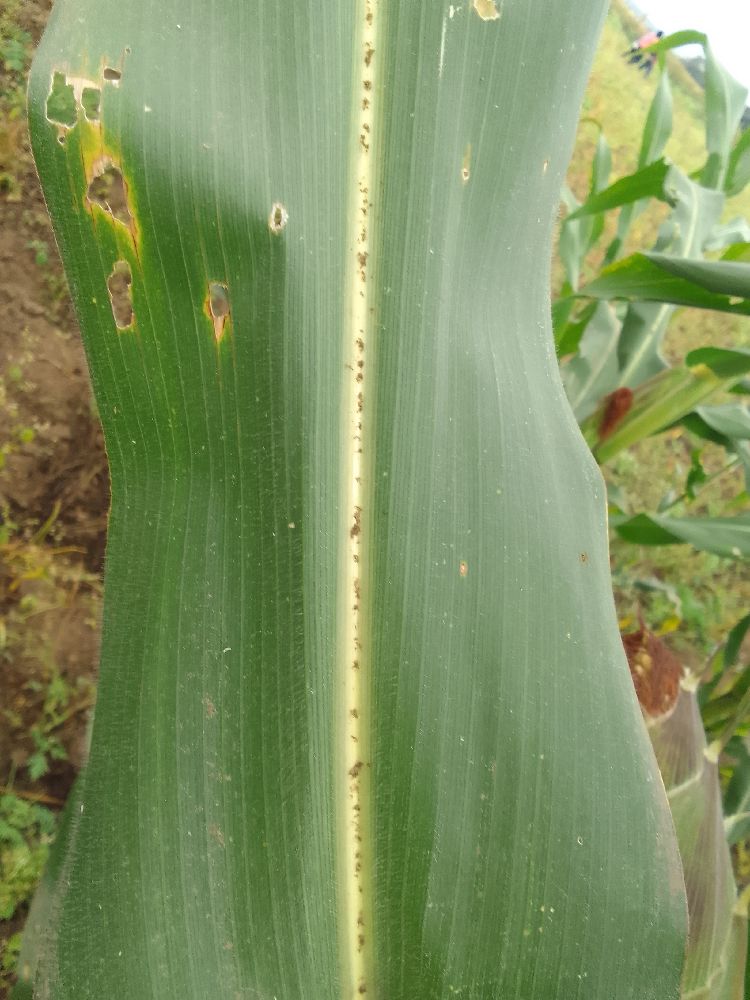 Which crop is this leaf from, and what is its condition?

maize, healthy
